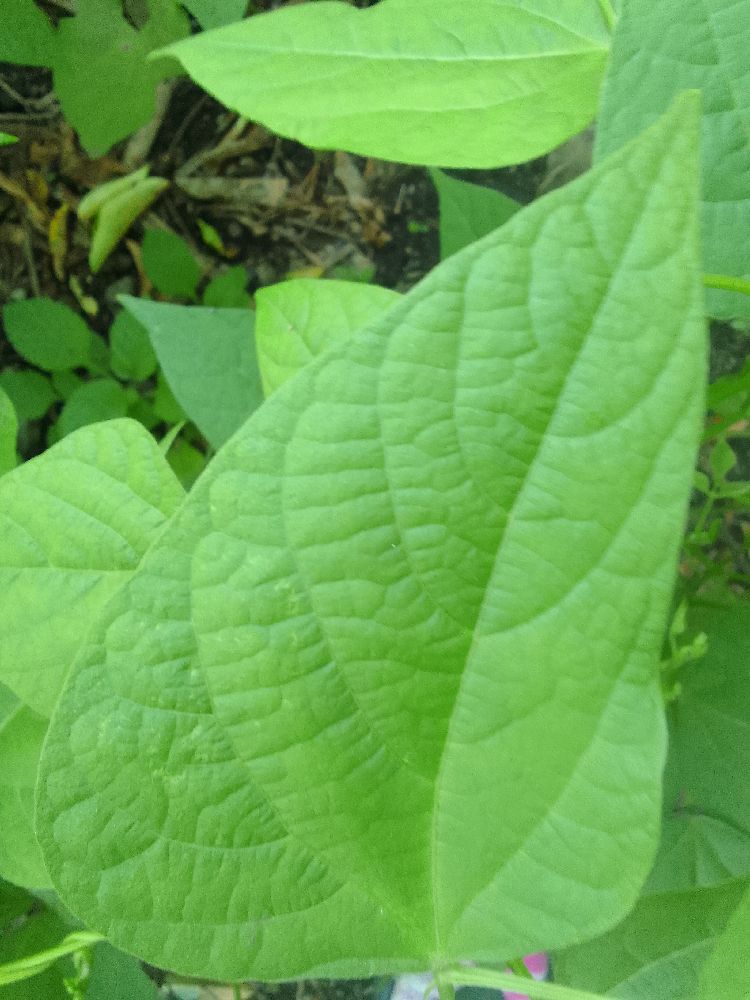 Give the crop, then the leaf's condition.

common bean, healthy
